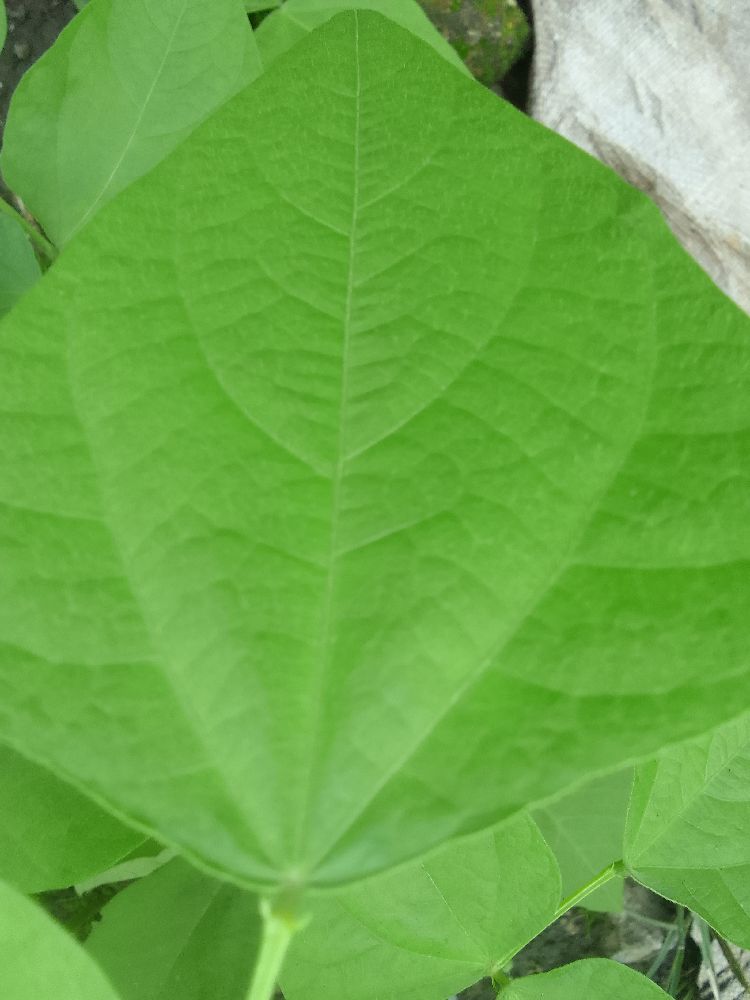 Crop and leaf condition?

common bean, healthy
